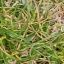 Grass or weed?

grass
